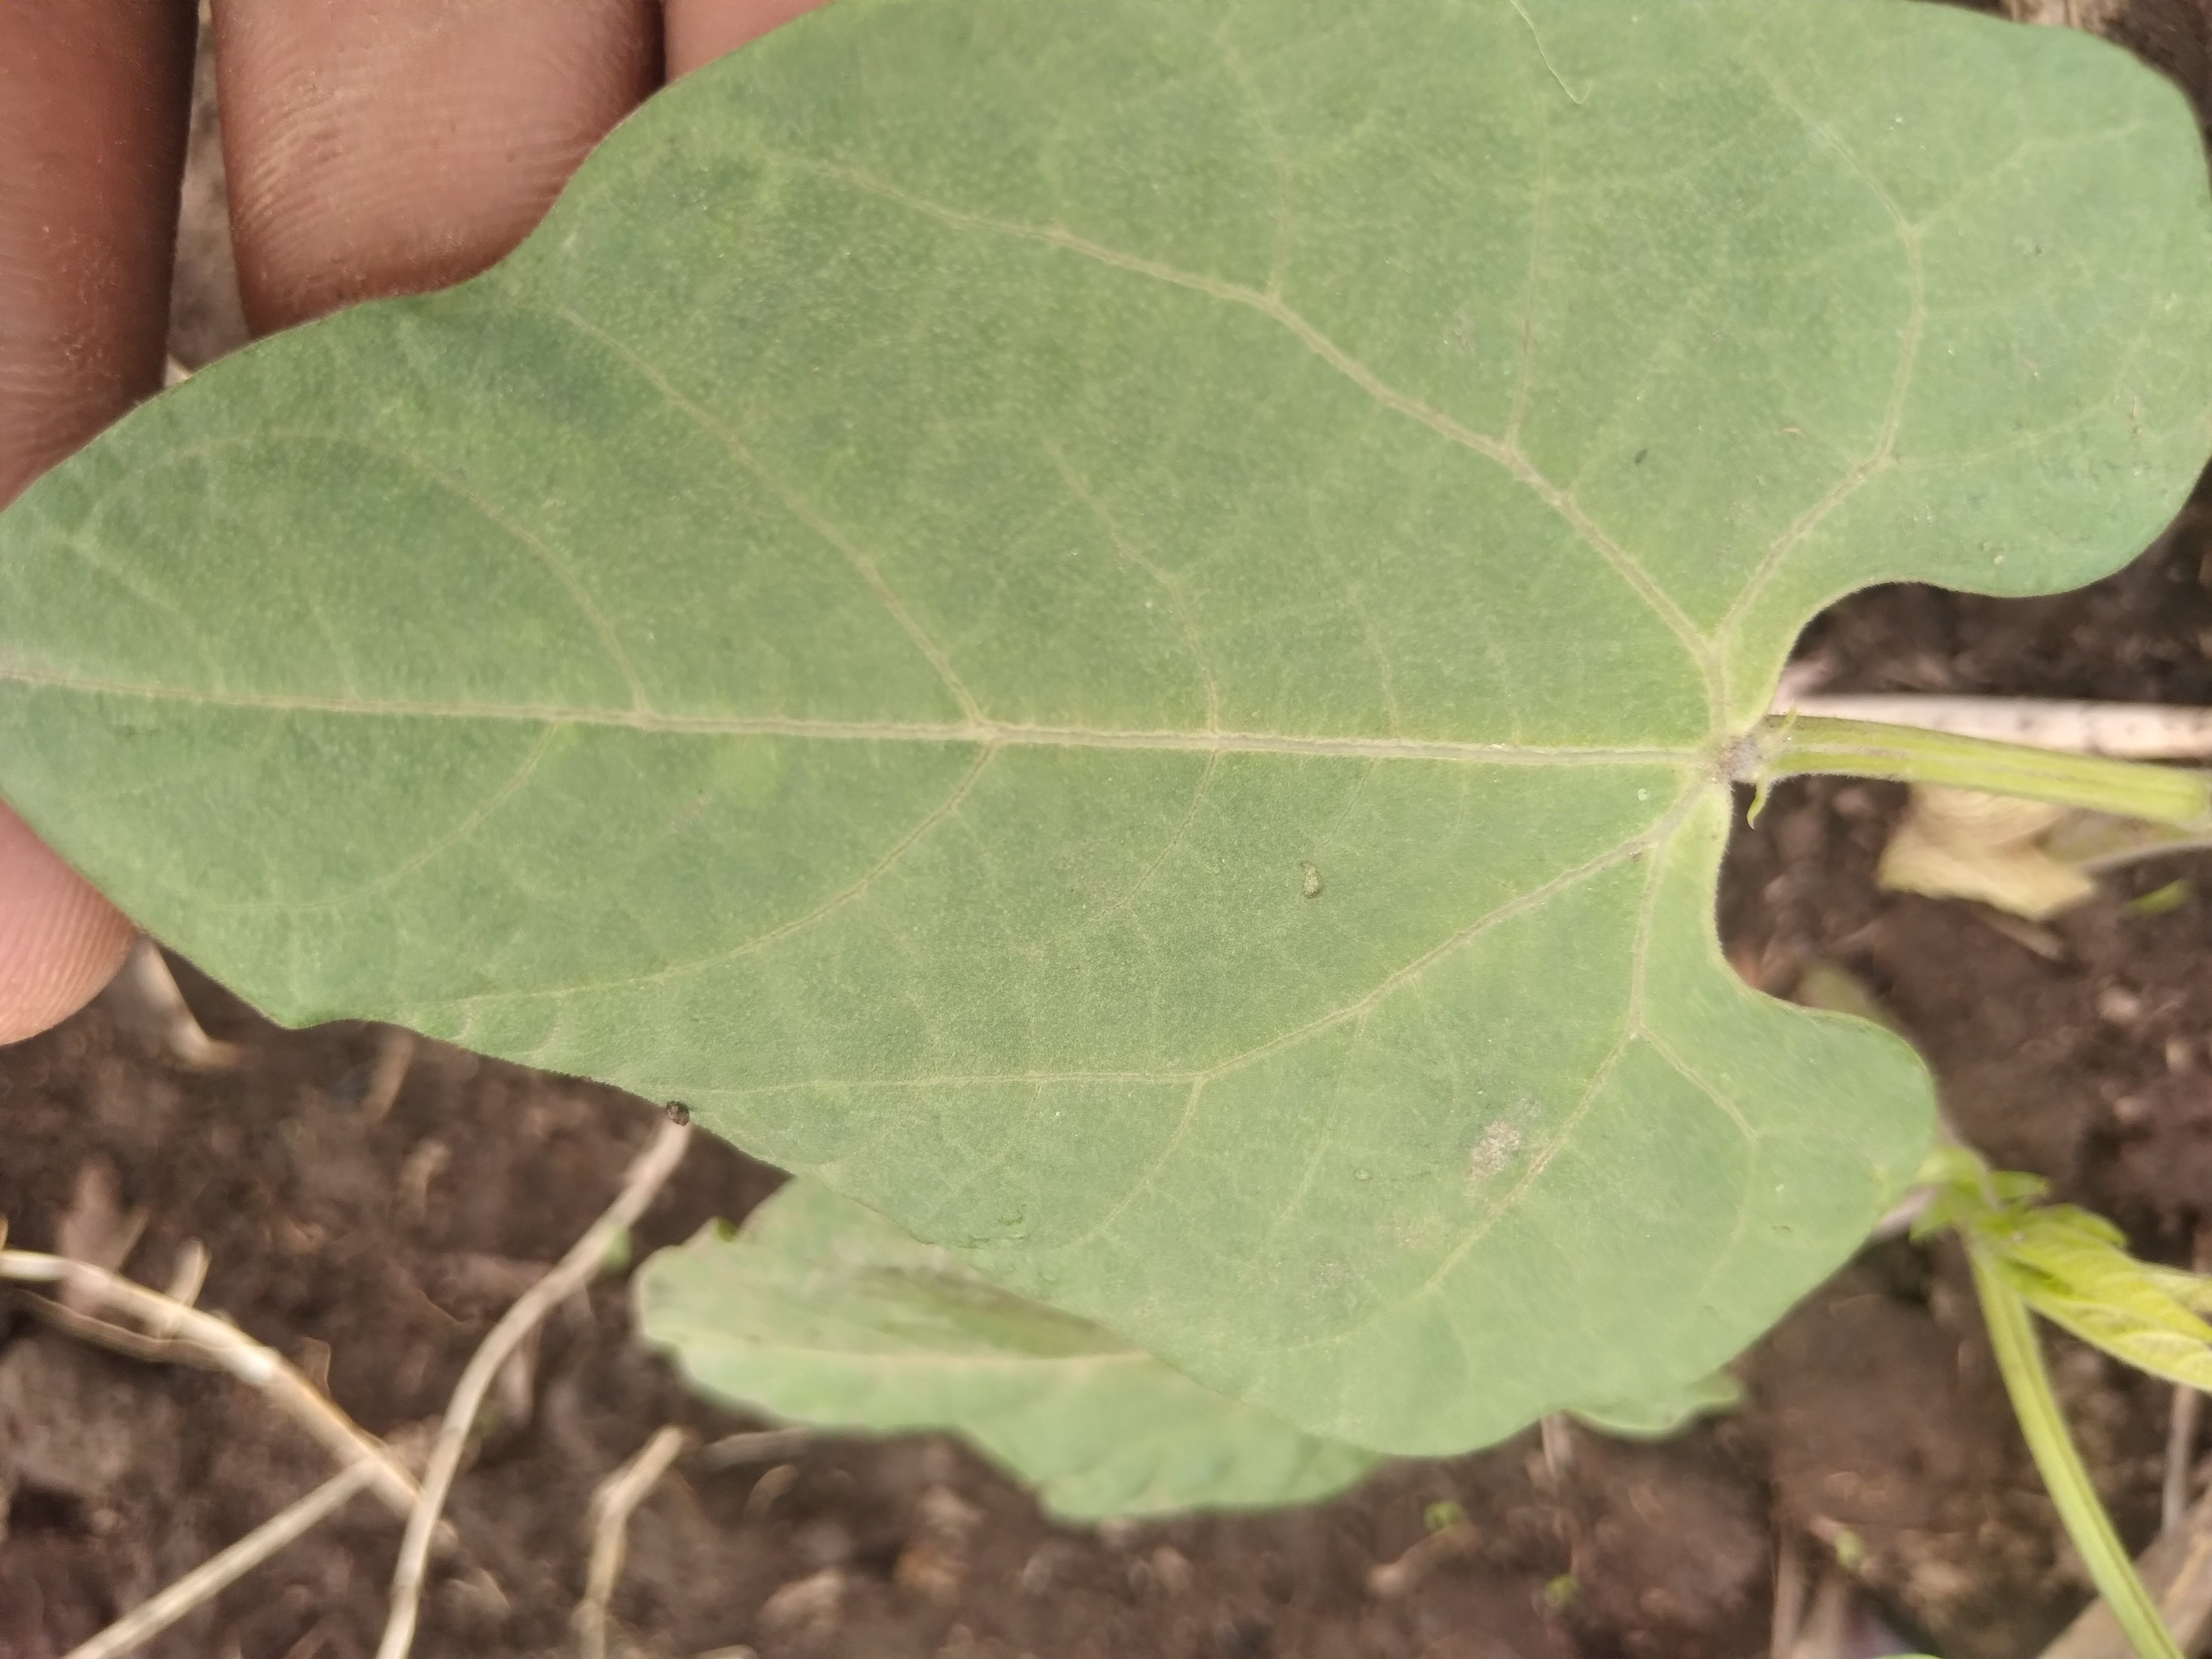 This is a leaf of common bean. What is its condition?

healthy
